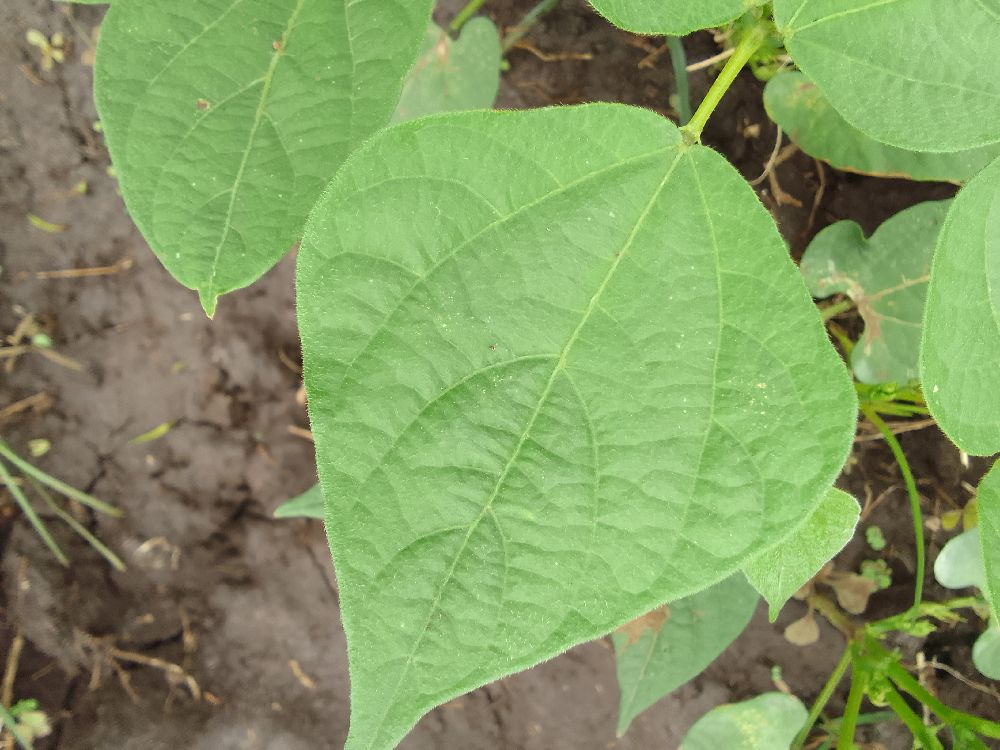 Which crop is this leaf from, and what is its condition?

common bean, healthy
